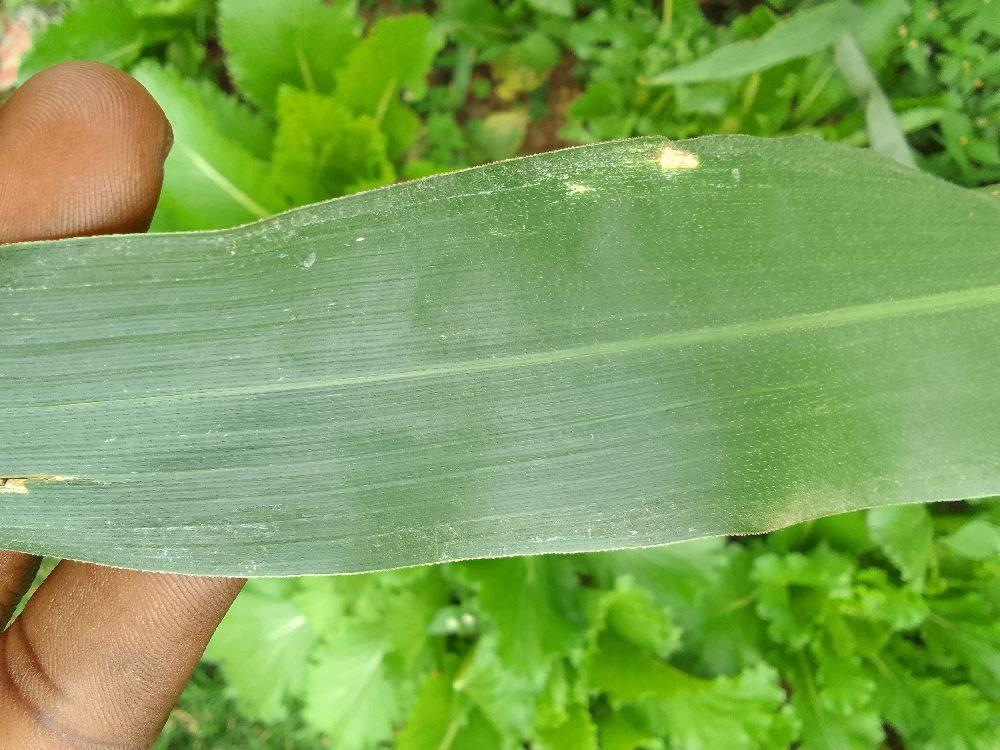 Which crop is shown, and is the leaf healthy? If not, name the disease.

maize, healthy
